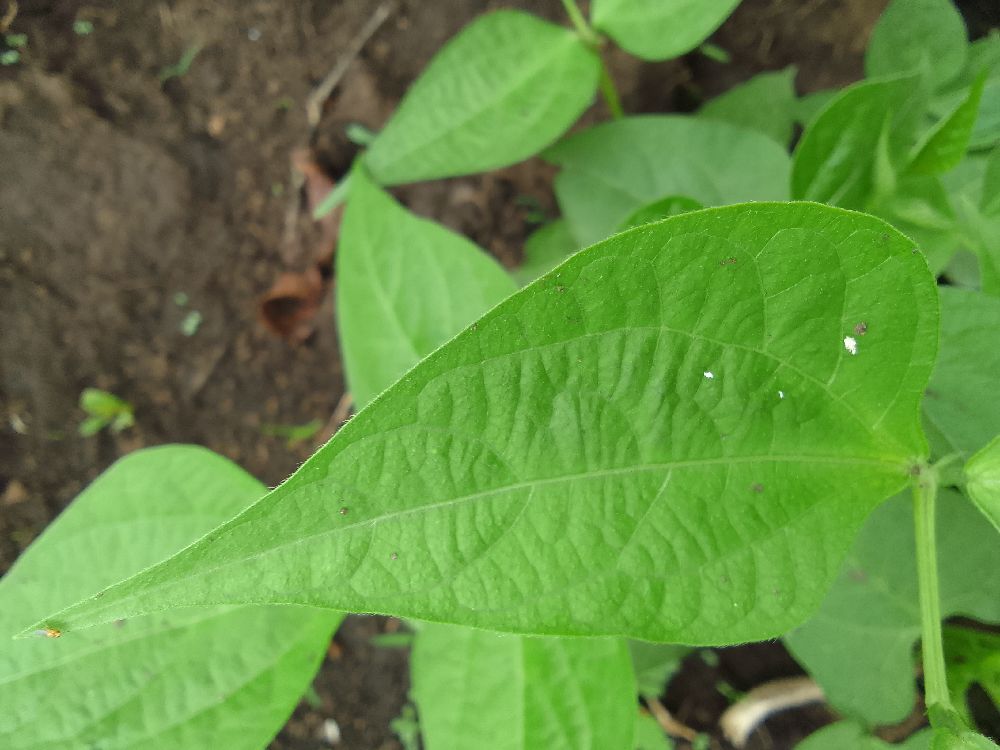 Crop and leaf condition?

common bean, healthy
